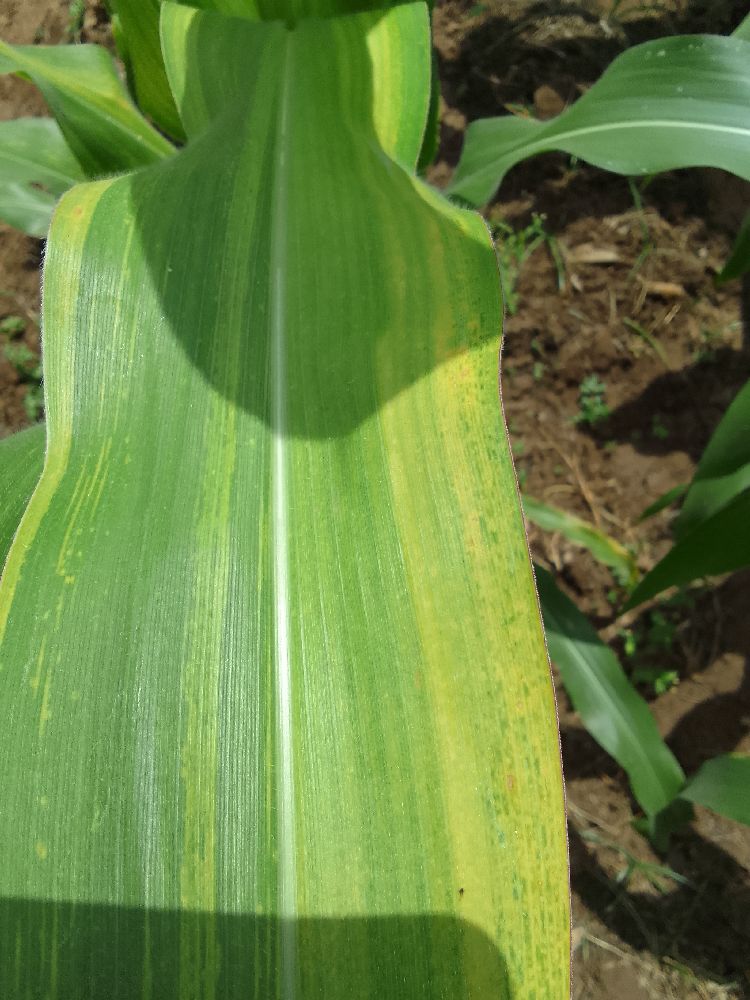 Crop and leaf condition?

maize, maize lethal necrosis
